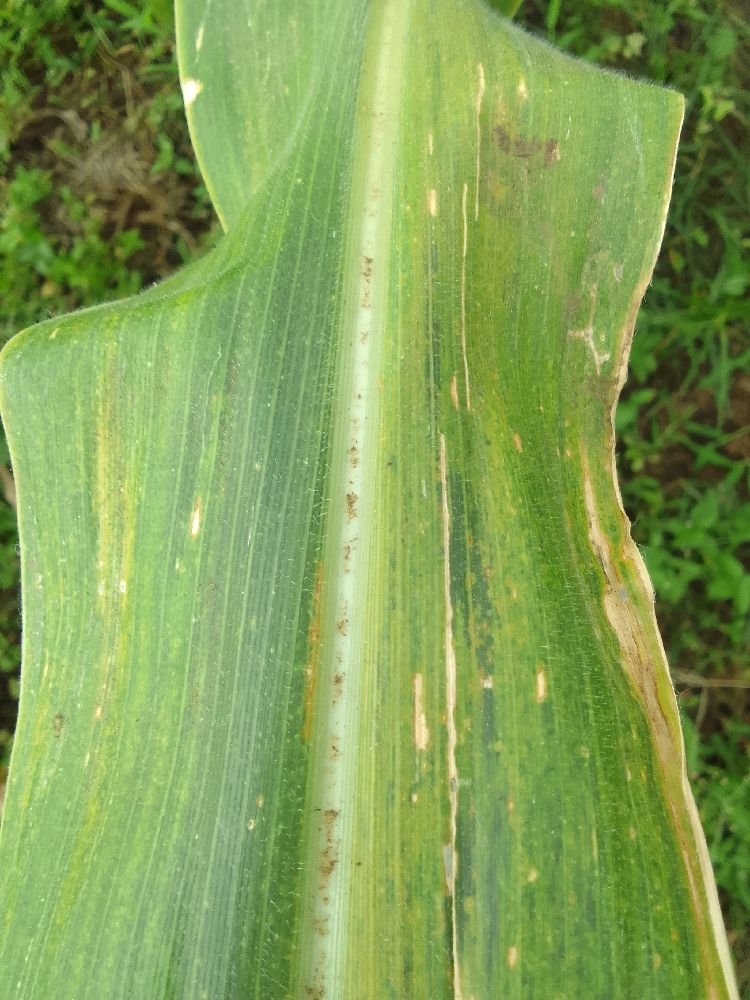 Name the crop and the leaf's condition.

maize, maize lethal necrosis
